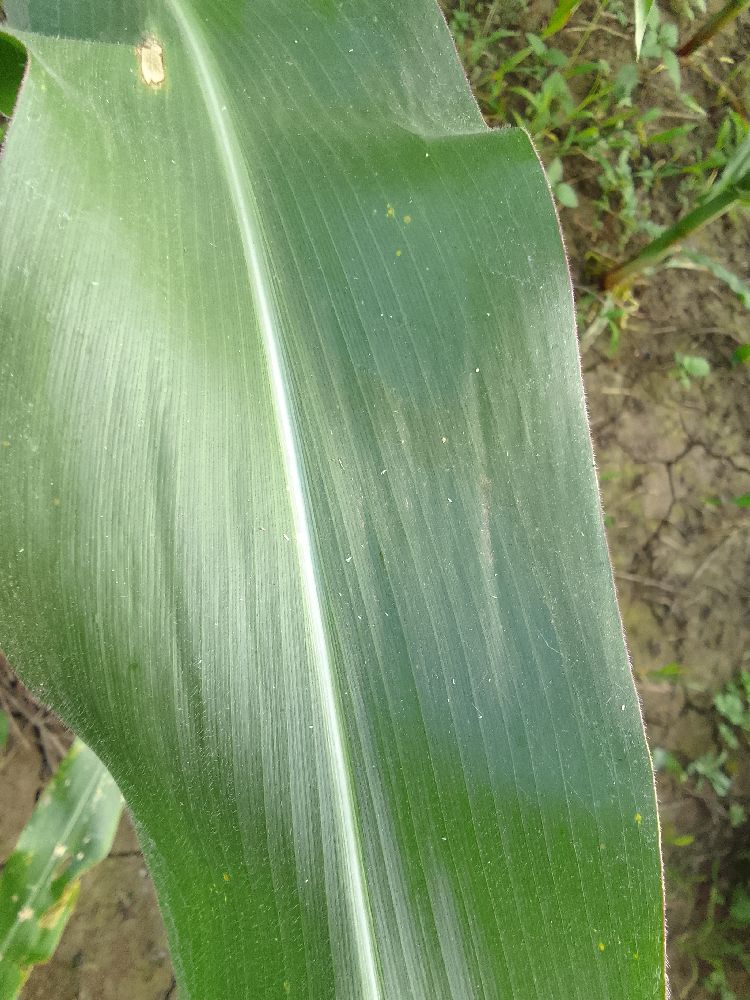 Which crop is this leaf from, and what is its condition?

maize, healthy
